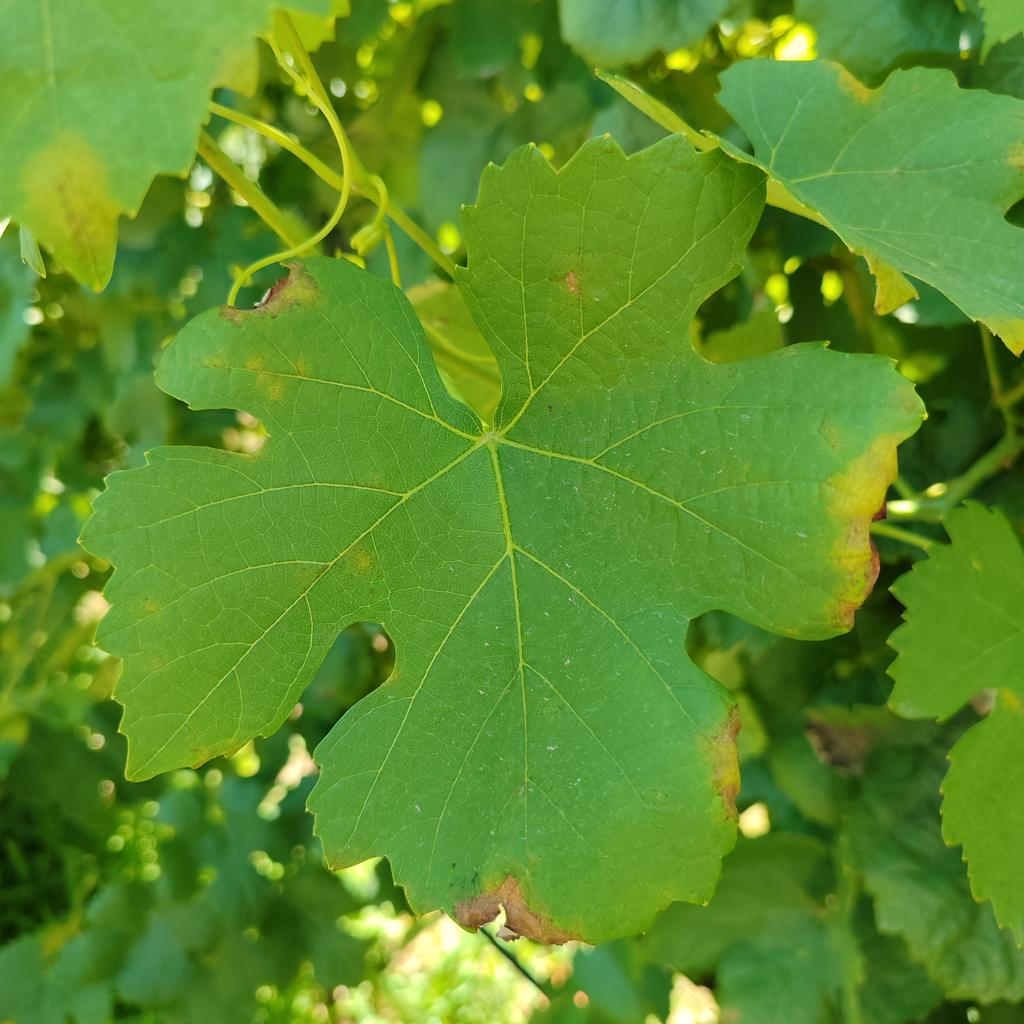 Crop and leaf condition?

grapevine, downy mildew
